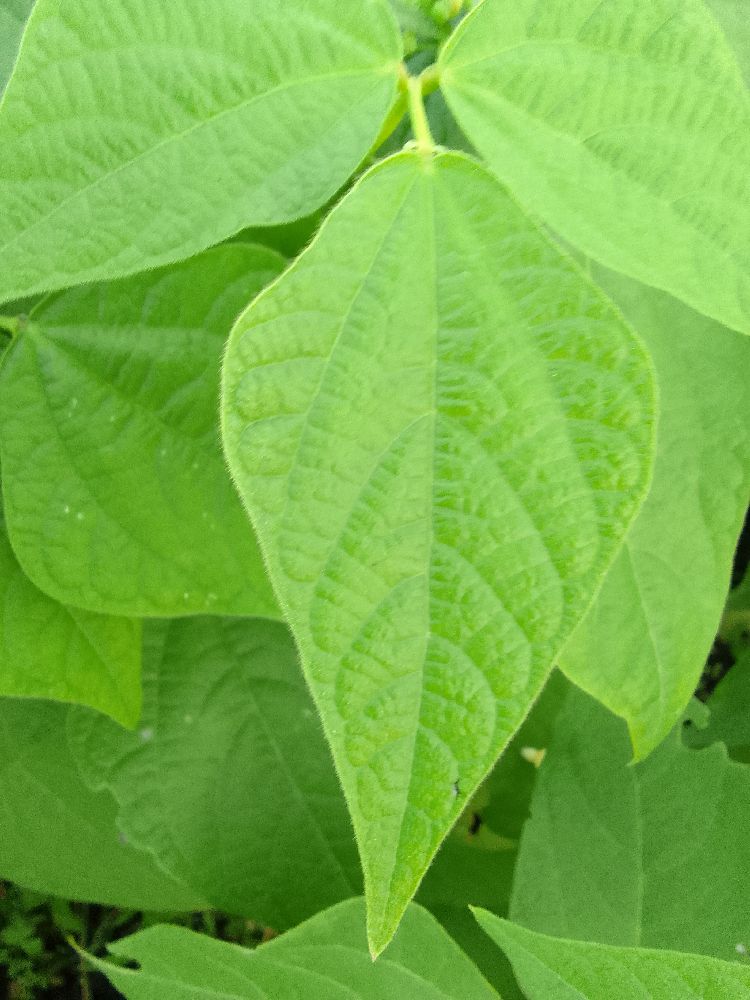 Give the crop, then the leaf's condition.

common bean, healthy
